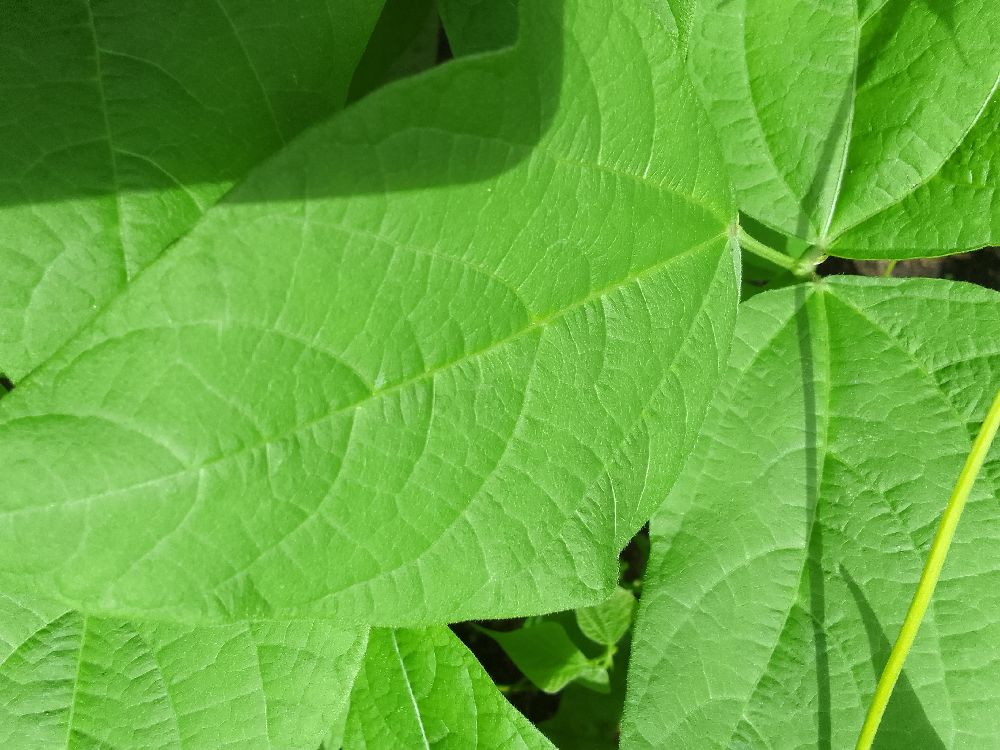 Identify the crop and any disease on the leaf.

common bean, healthy
